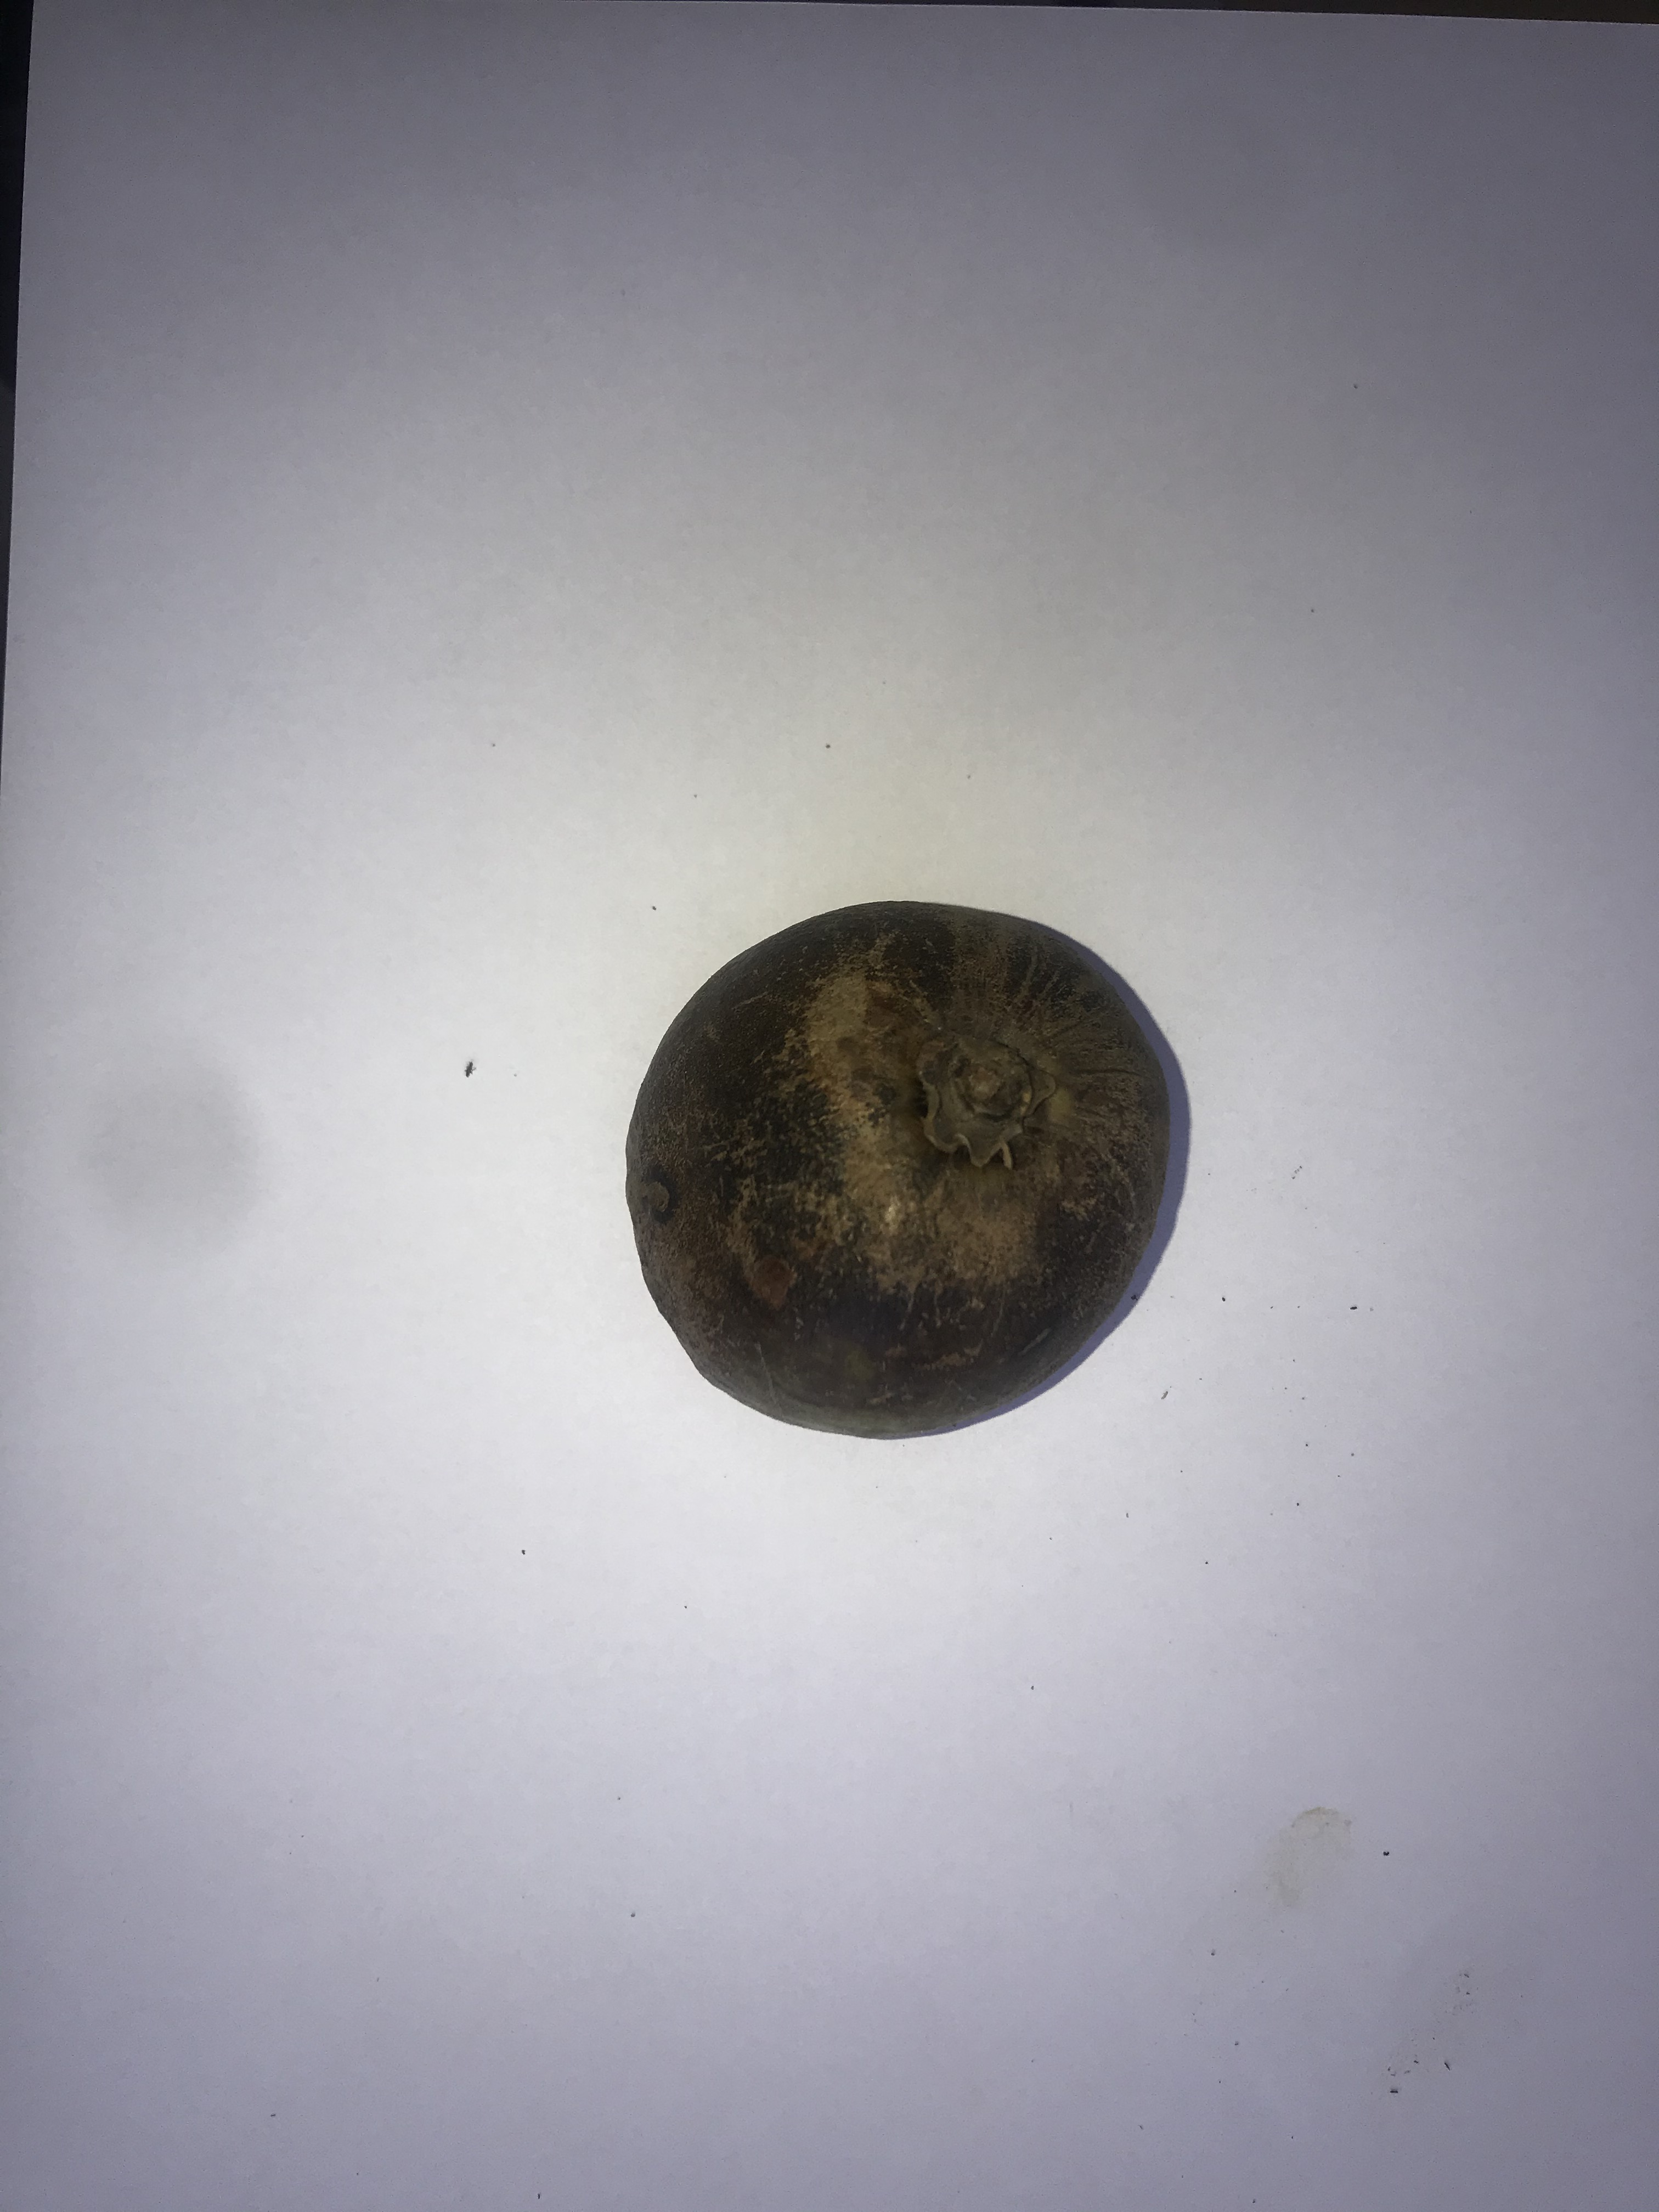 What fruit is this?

pequi
